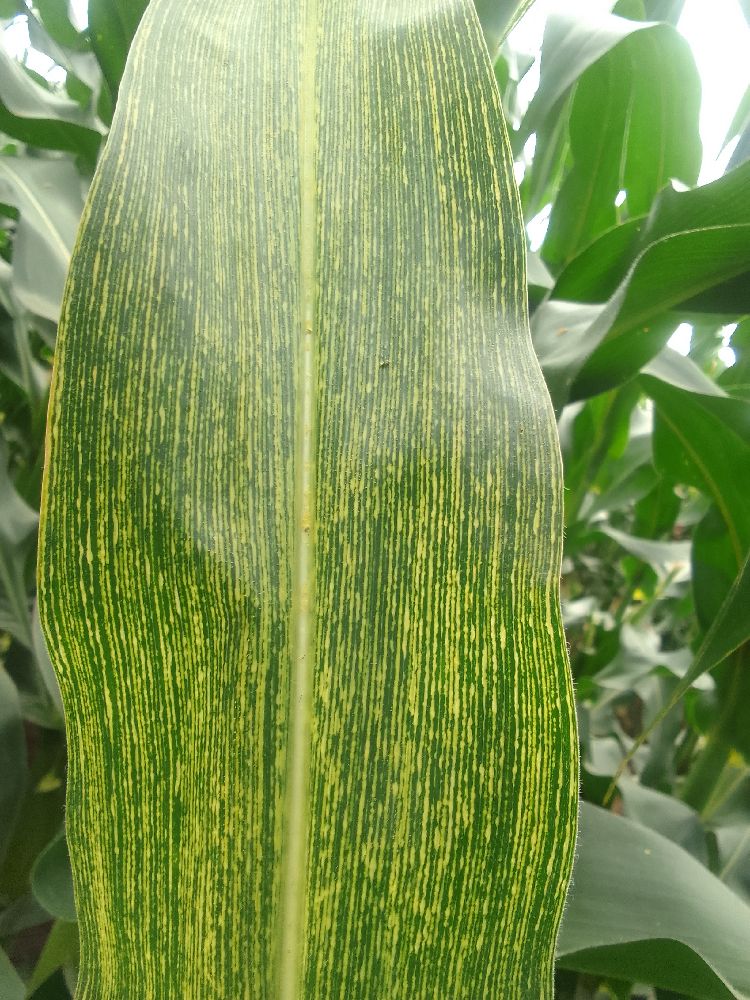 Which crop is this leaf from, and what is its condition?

maize, maize streak virus
